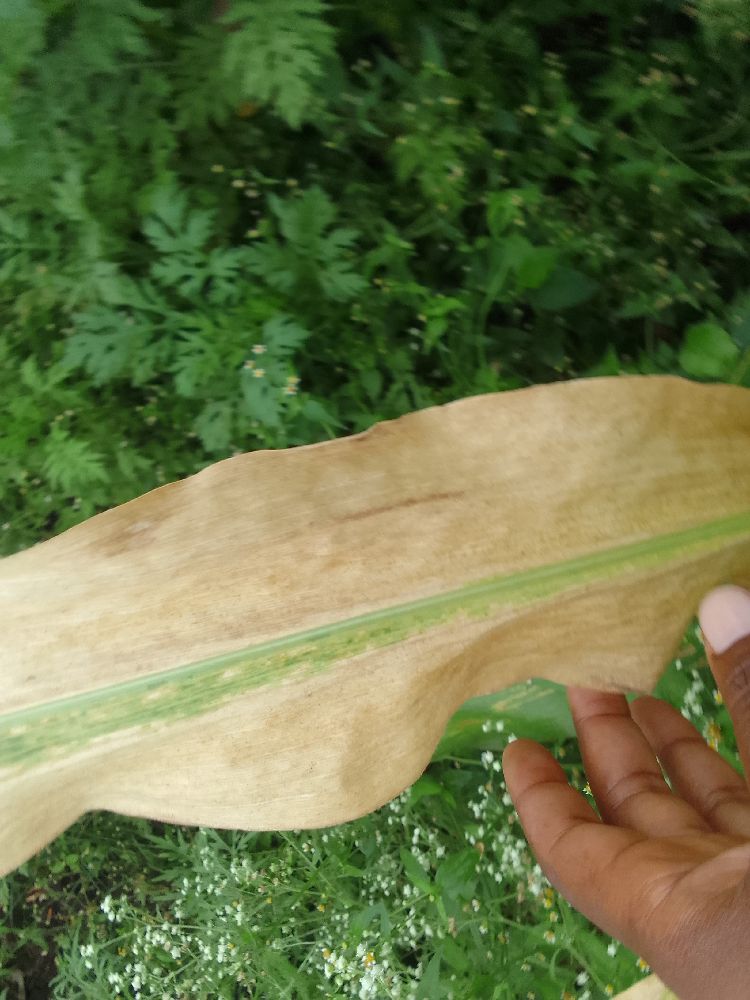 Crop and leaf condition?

maize, maize lethal necrosis
